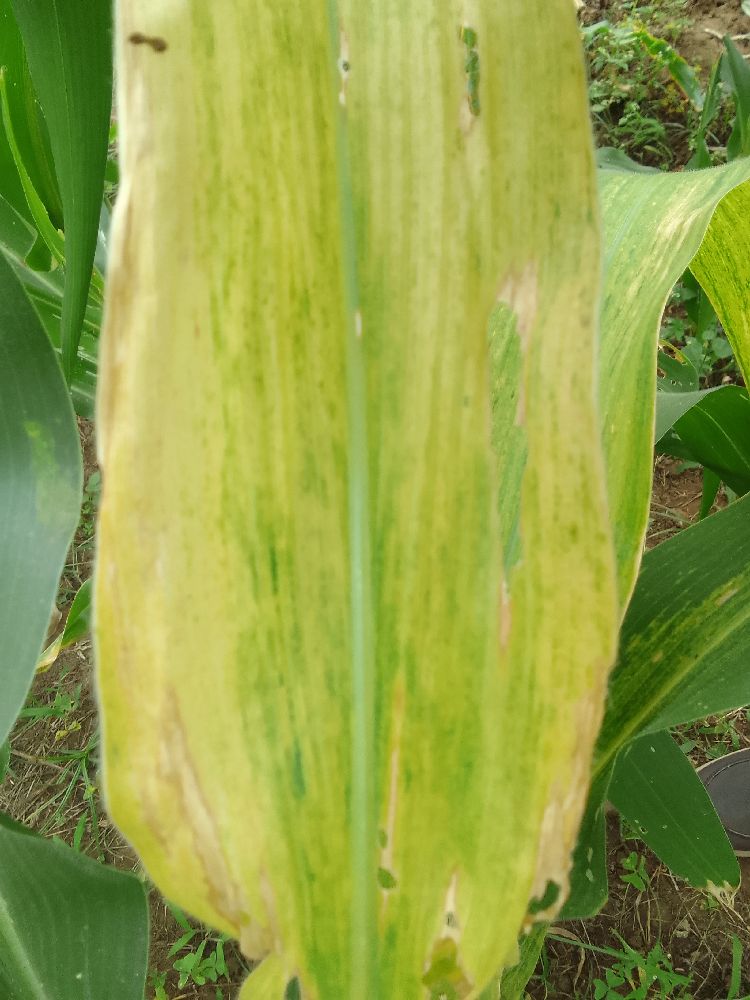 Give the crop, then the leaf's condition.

maize, maize lethal necrosis
